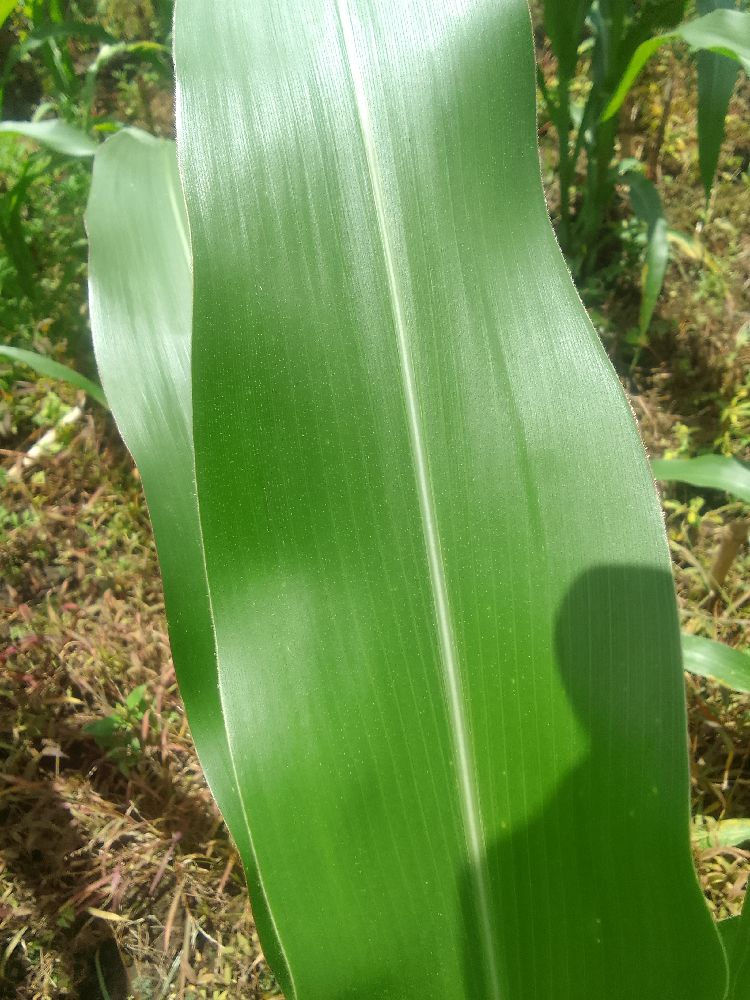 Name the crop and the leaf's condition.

maize, healthy
